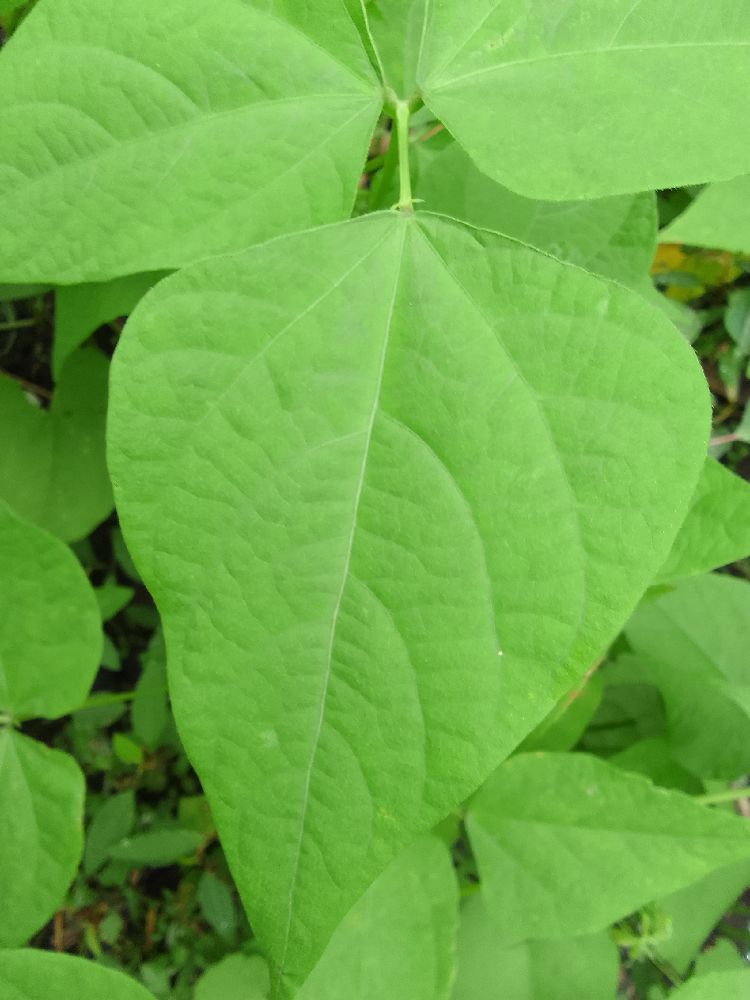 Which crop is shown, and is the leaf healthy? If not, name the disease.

common bean, healthy
